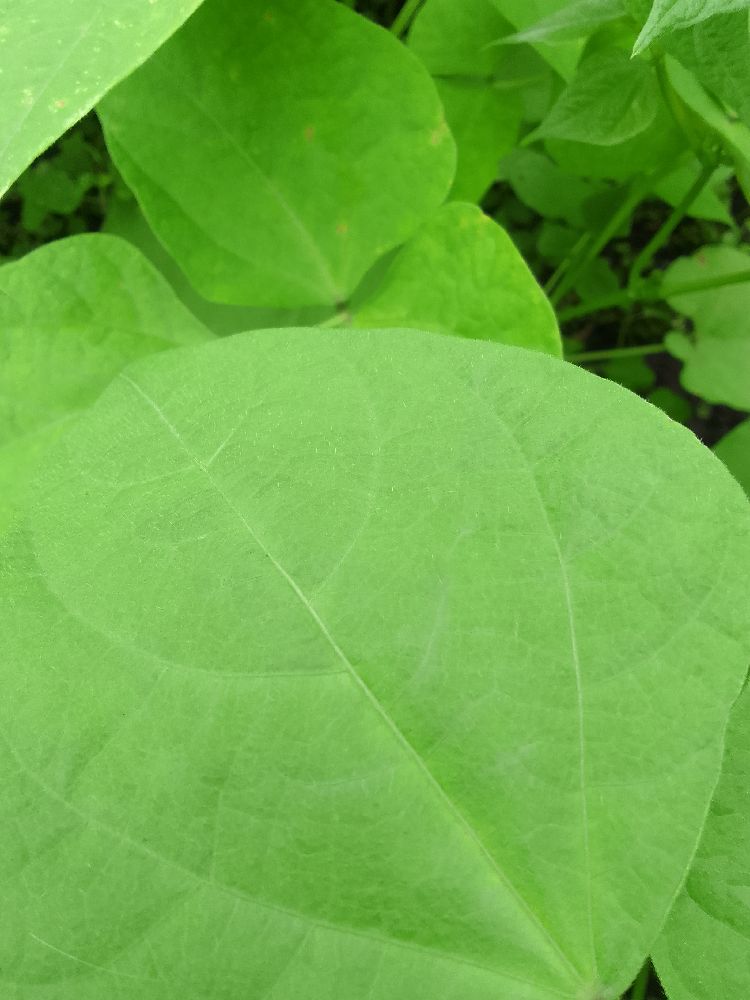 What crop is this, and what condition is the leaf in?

common bean, healthy
